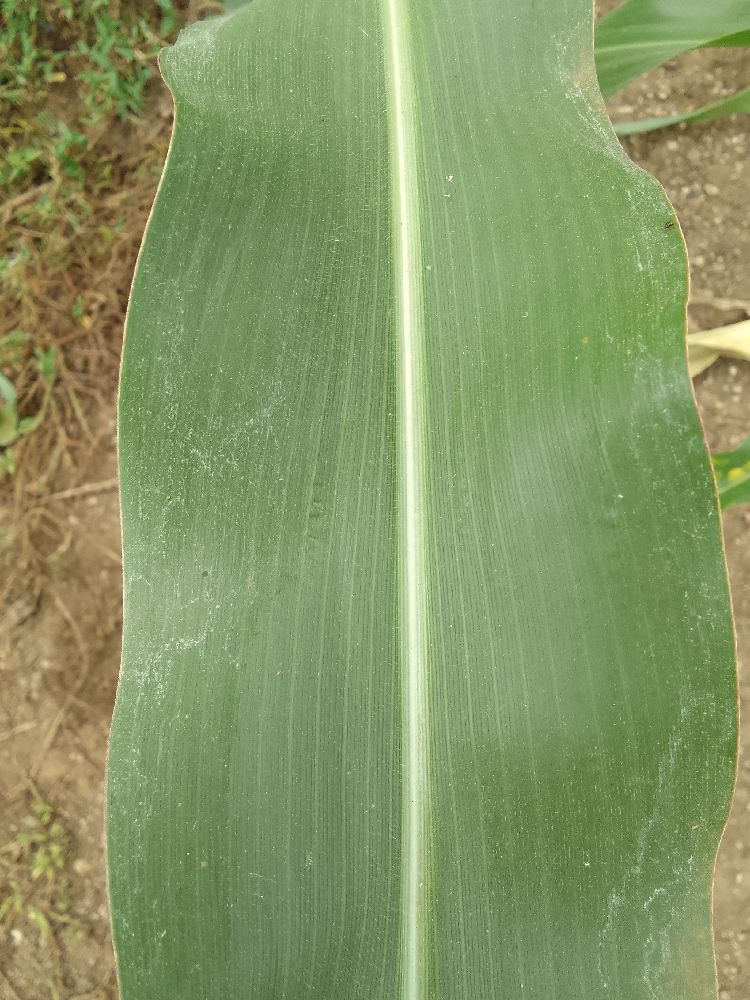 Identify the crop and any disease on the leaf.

maize, healthy
